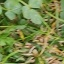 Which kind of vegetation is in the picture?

unstructured weed
